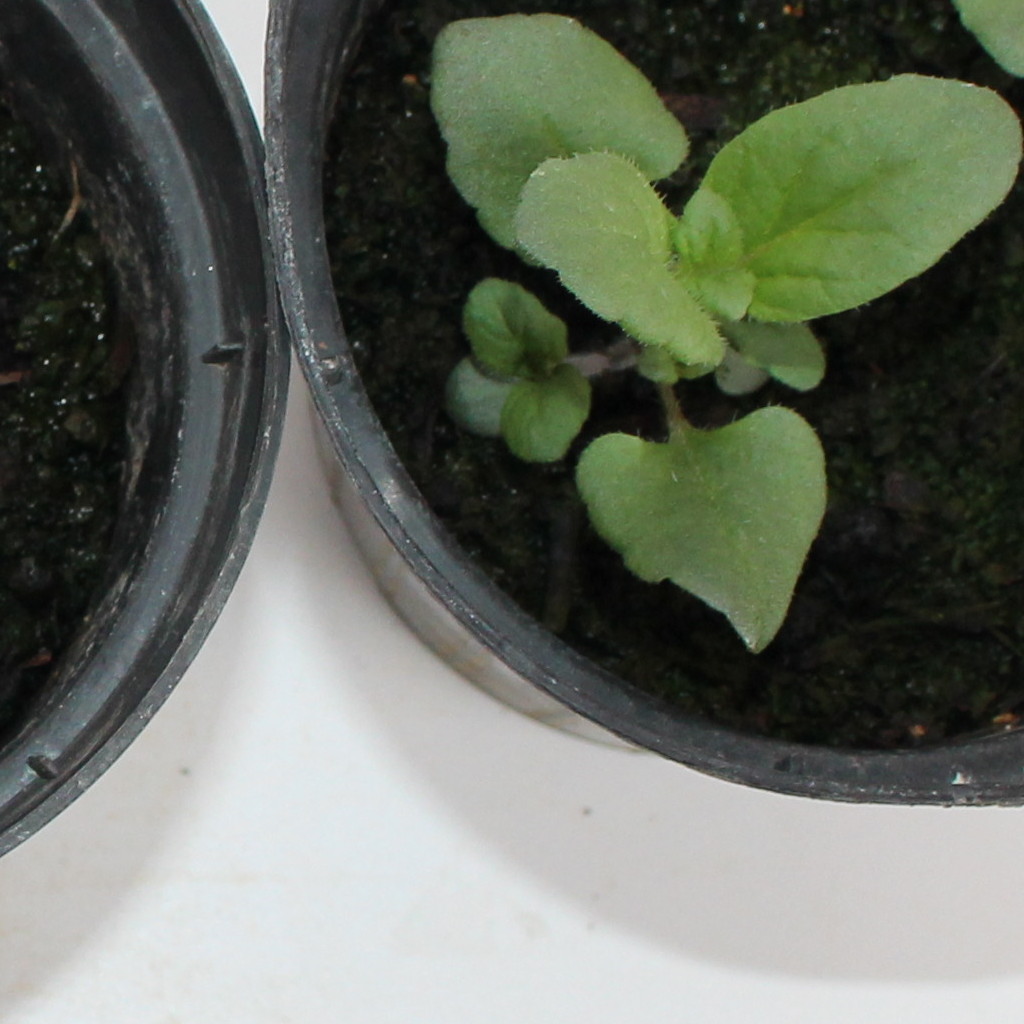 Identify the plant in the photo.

Veronica persica
